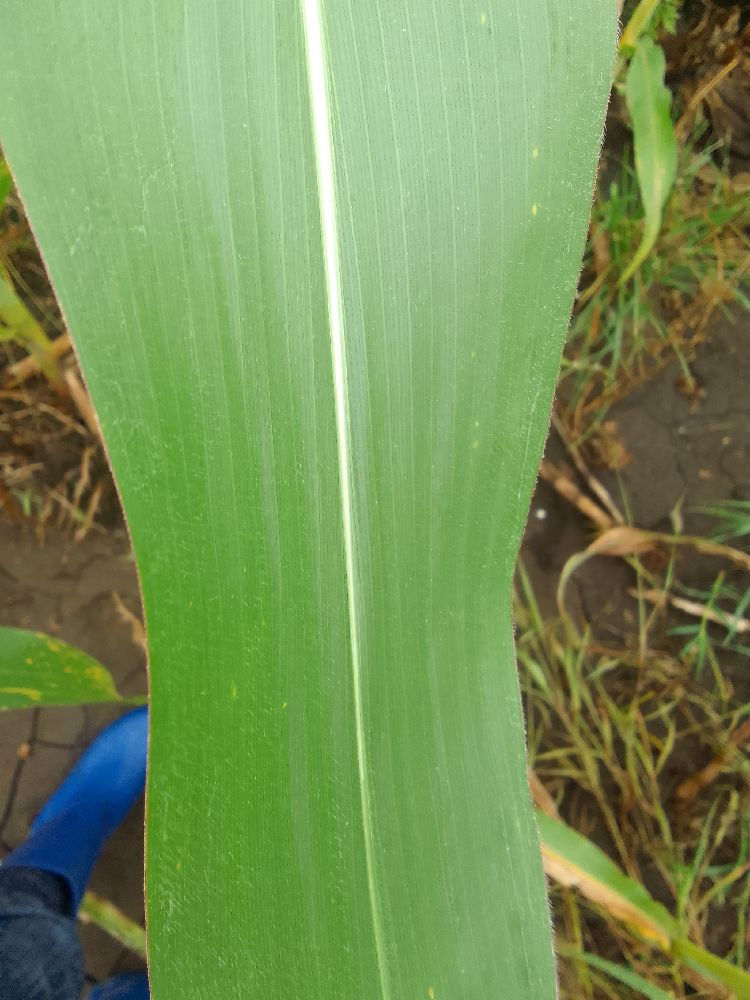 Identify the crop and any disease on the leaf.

maize, healthy
